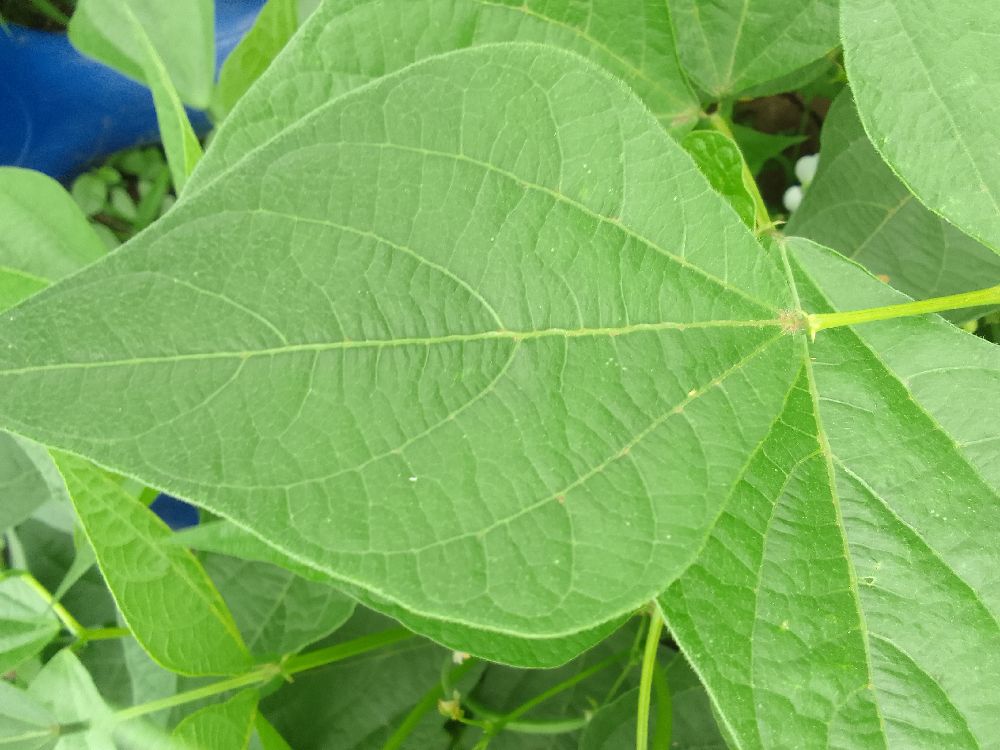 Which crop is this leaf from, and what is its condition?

common bean, healthy
